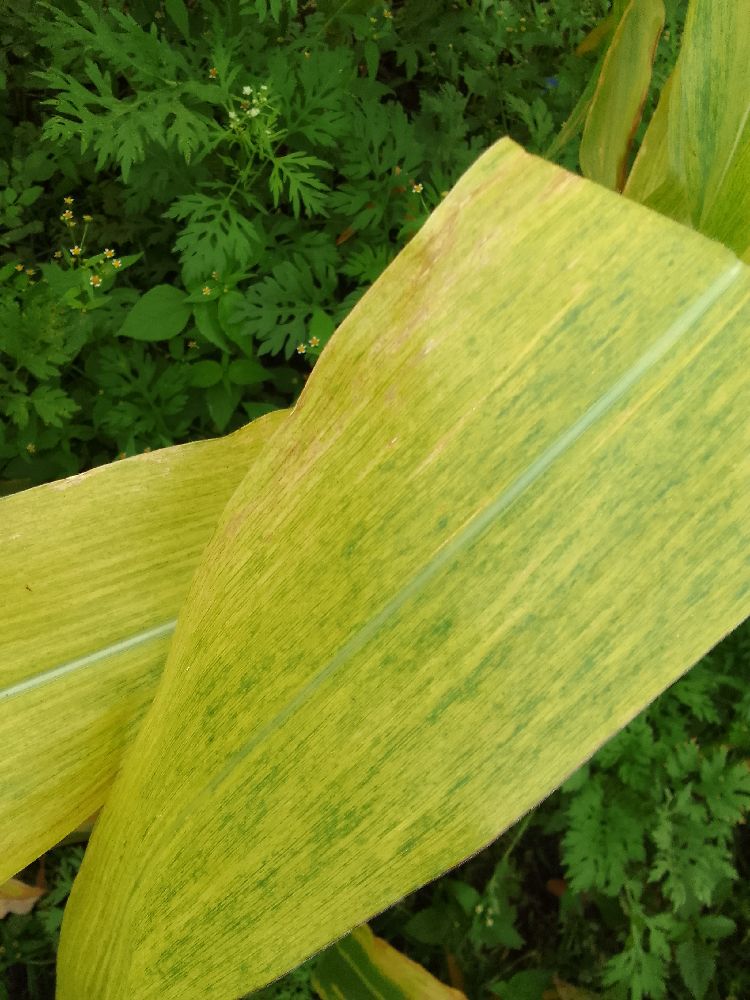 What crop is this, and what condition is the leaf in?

maize, maize lethal necrosis
